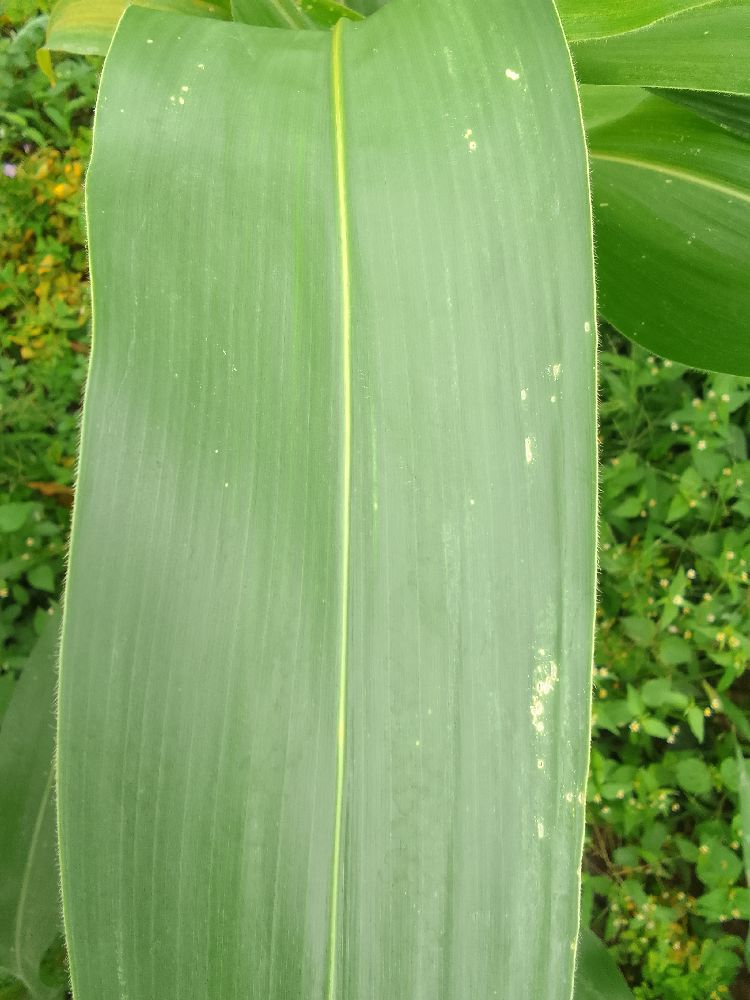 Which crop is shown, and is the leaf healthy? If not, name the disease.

maize, healthy
